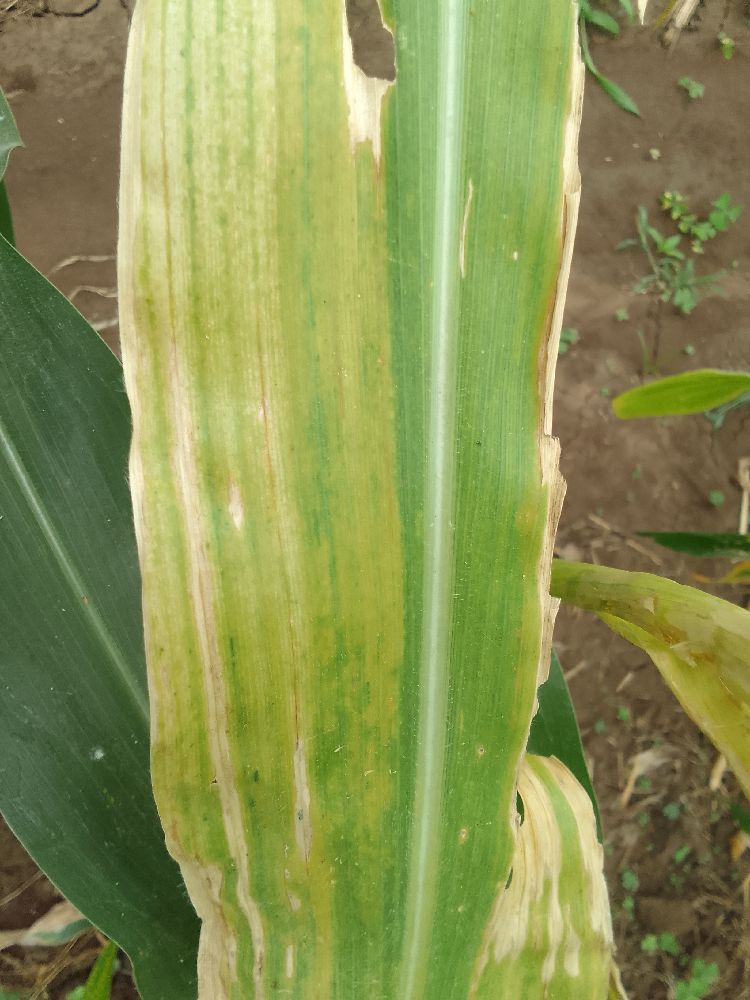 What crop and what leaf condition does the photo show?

maize, maize lethal necrosis
